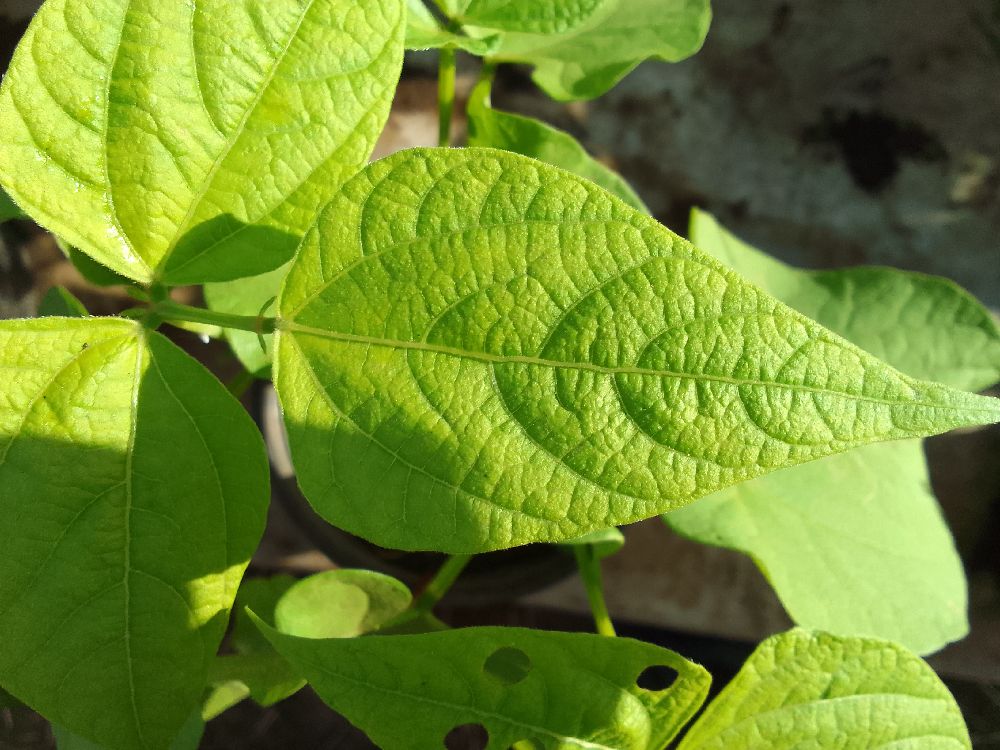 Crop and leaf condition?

common bean, healthy
